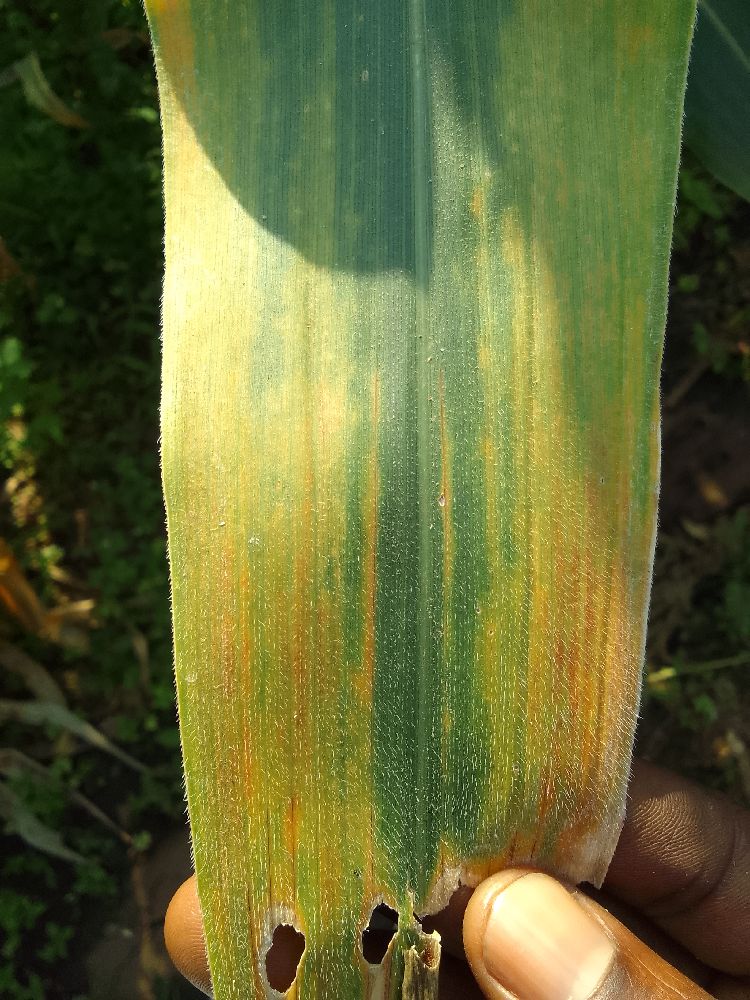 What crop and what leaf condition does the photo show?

maize, maize lethal necrosis
